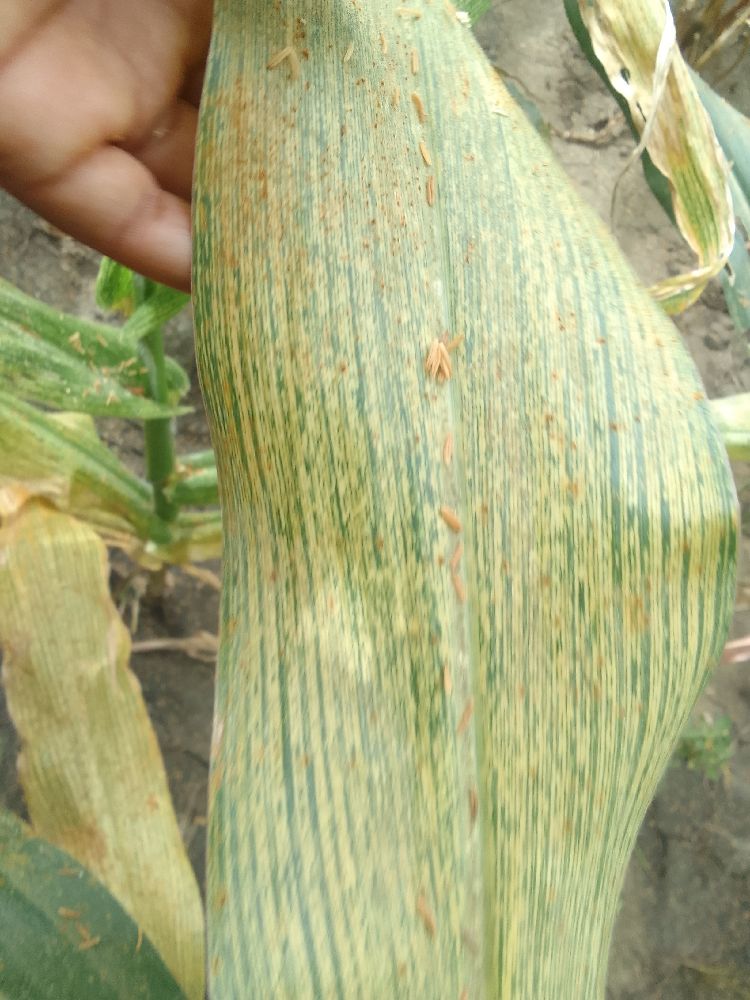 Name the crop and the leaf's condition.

maize, maize streak virus
